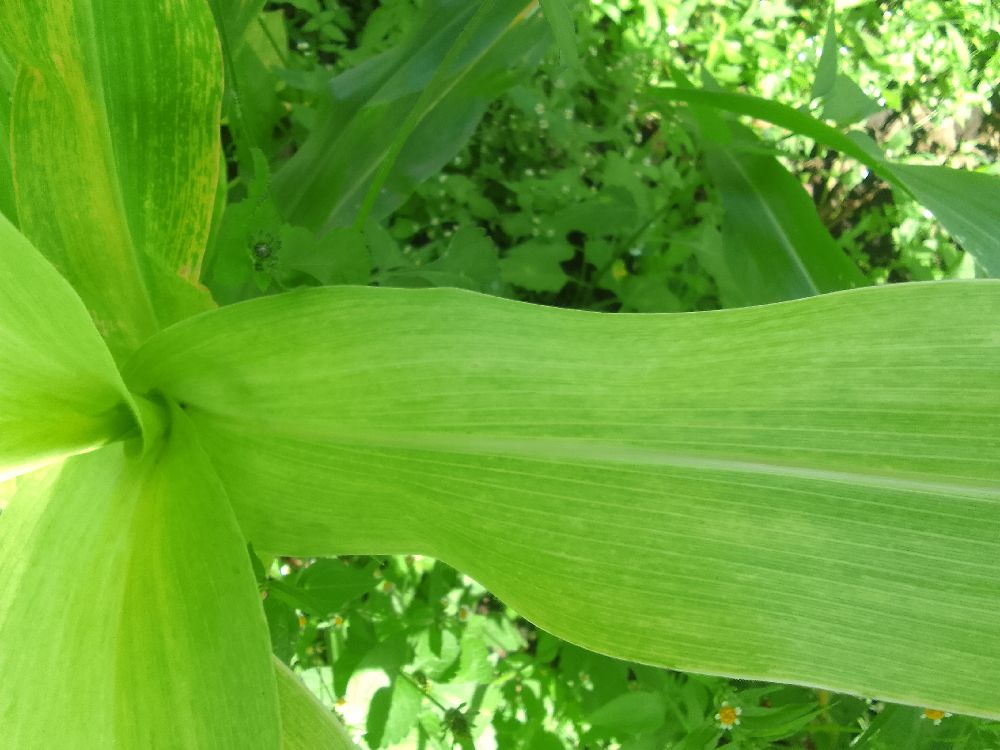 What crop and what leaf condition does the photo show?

maize, maize lethal necrosis
